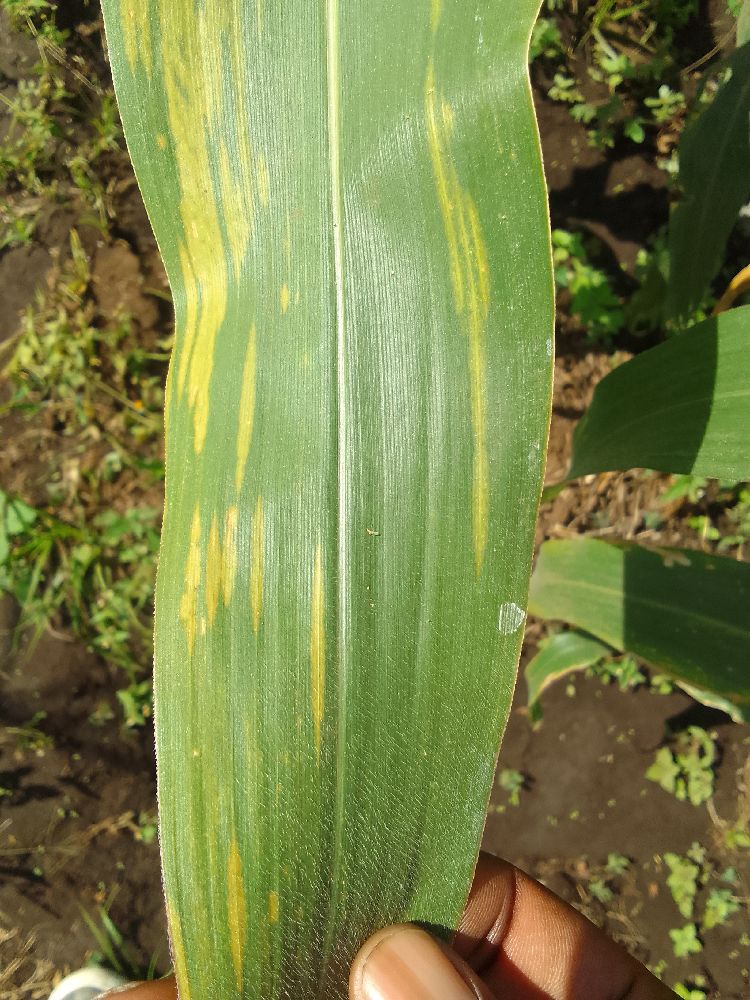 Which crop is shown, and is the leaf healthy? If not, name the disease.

maize, maize lethal necrosis
